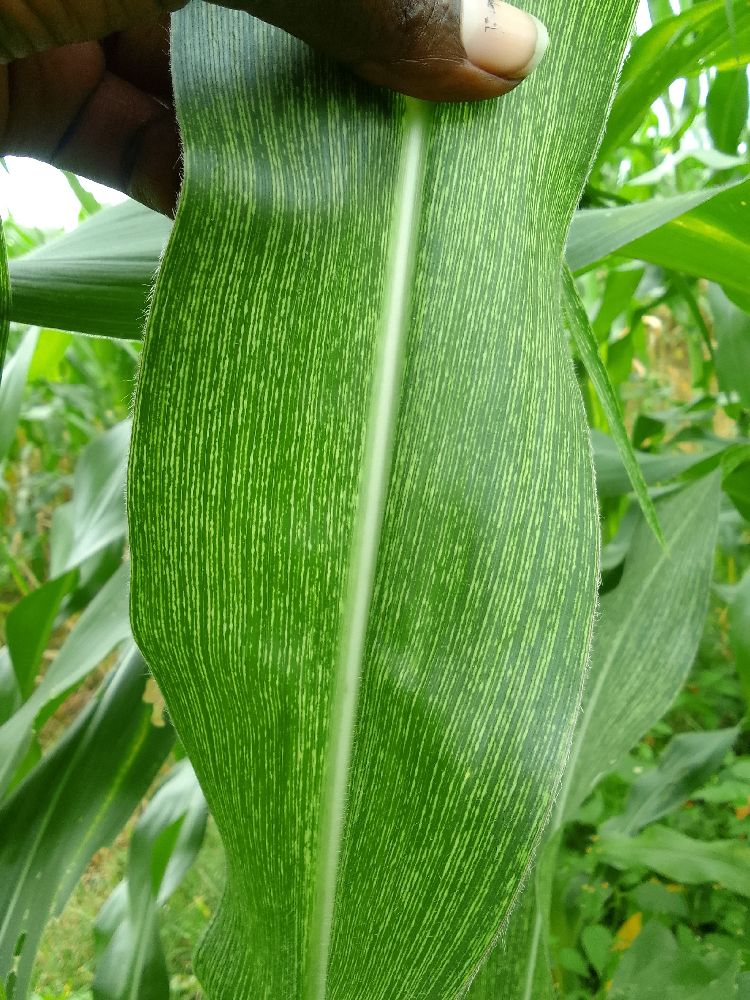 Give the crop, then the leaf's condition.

maize, maize streak virus
